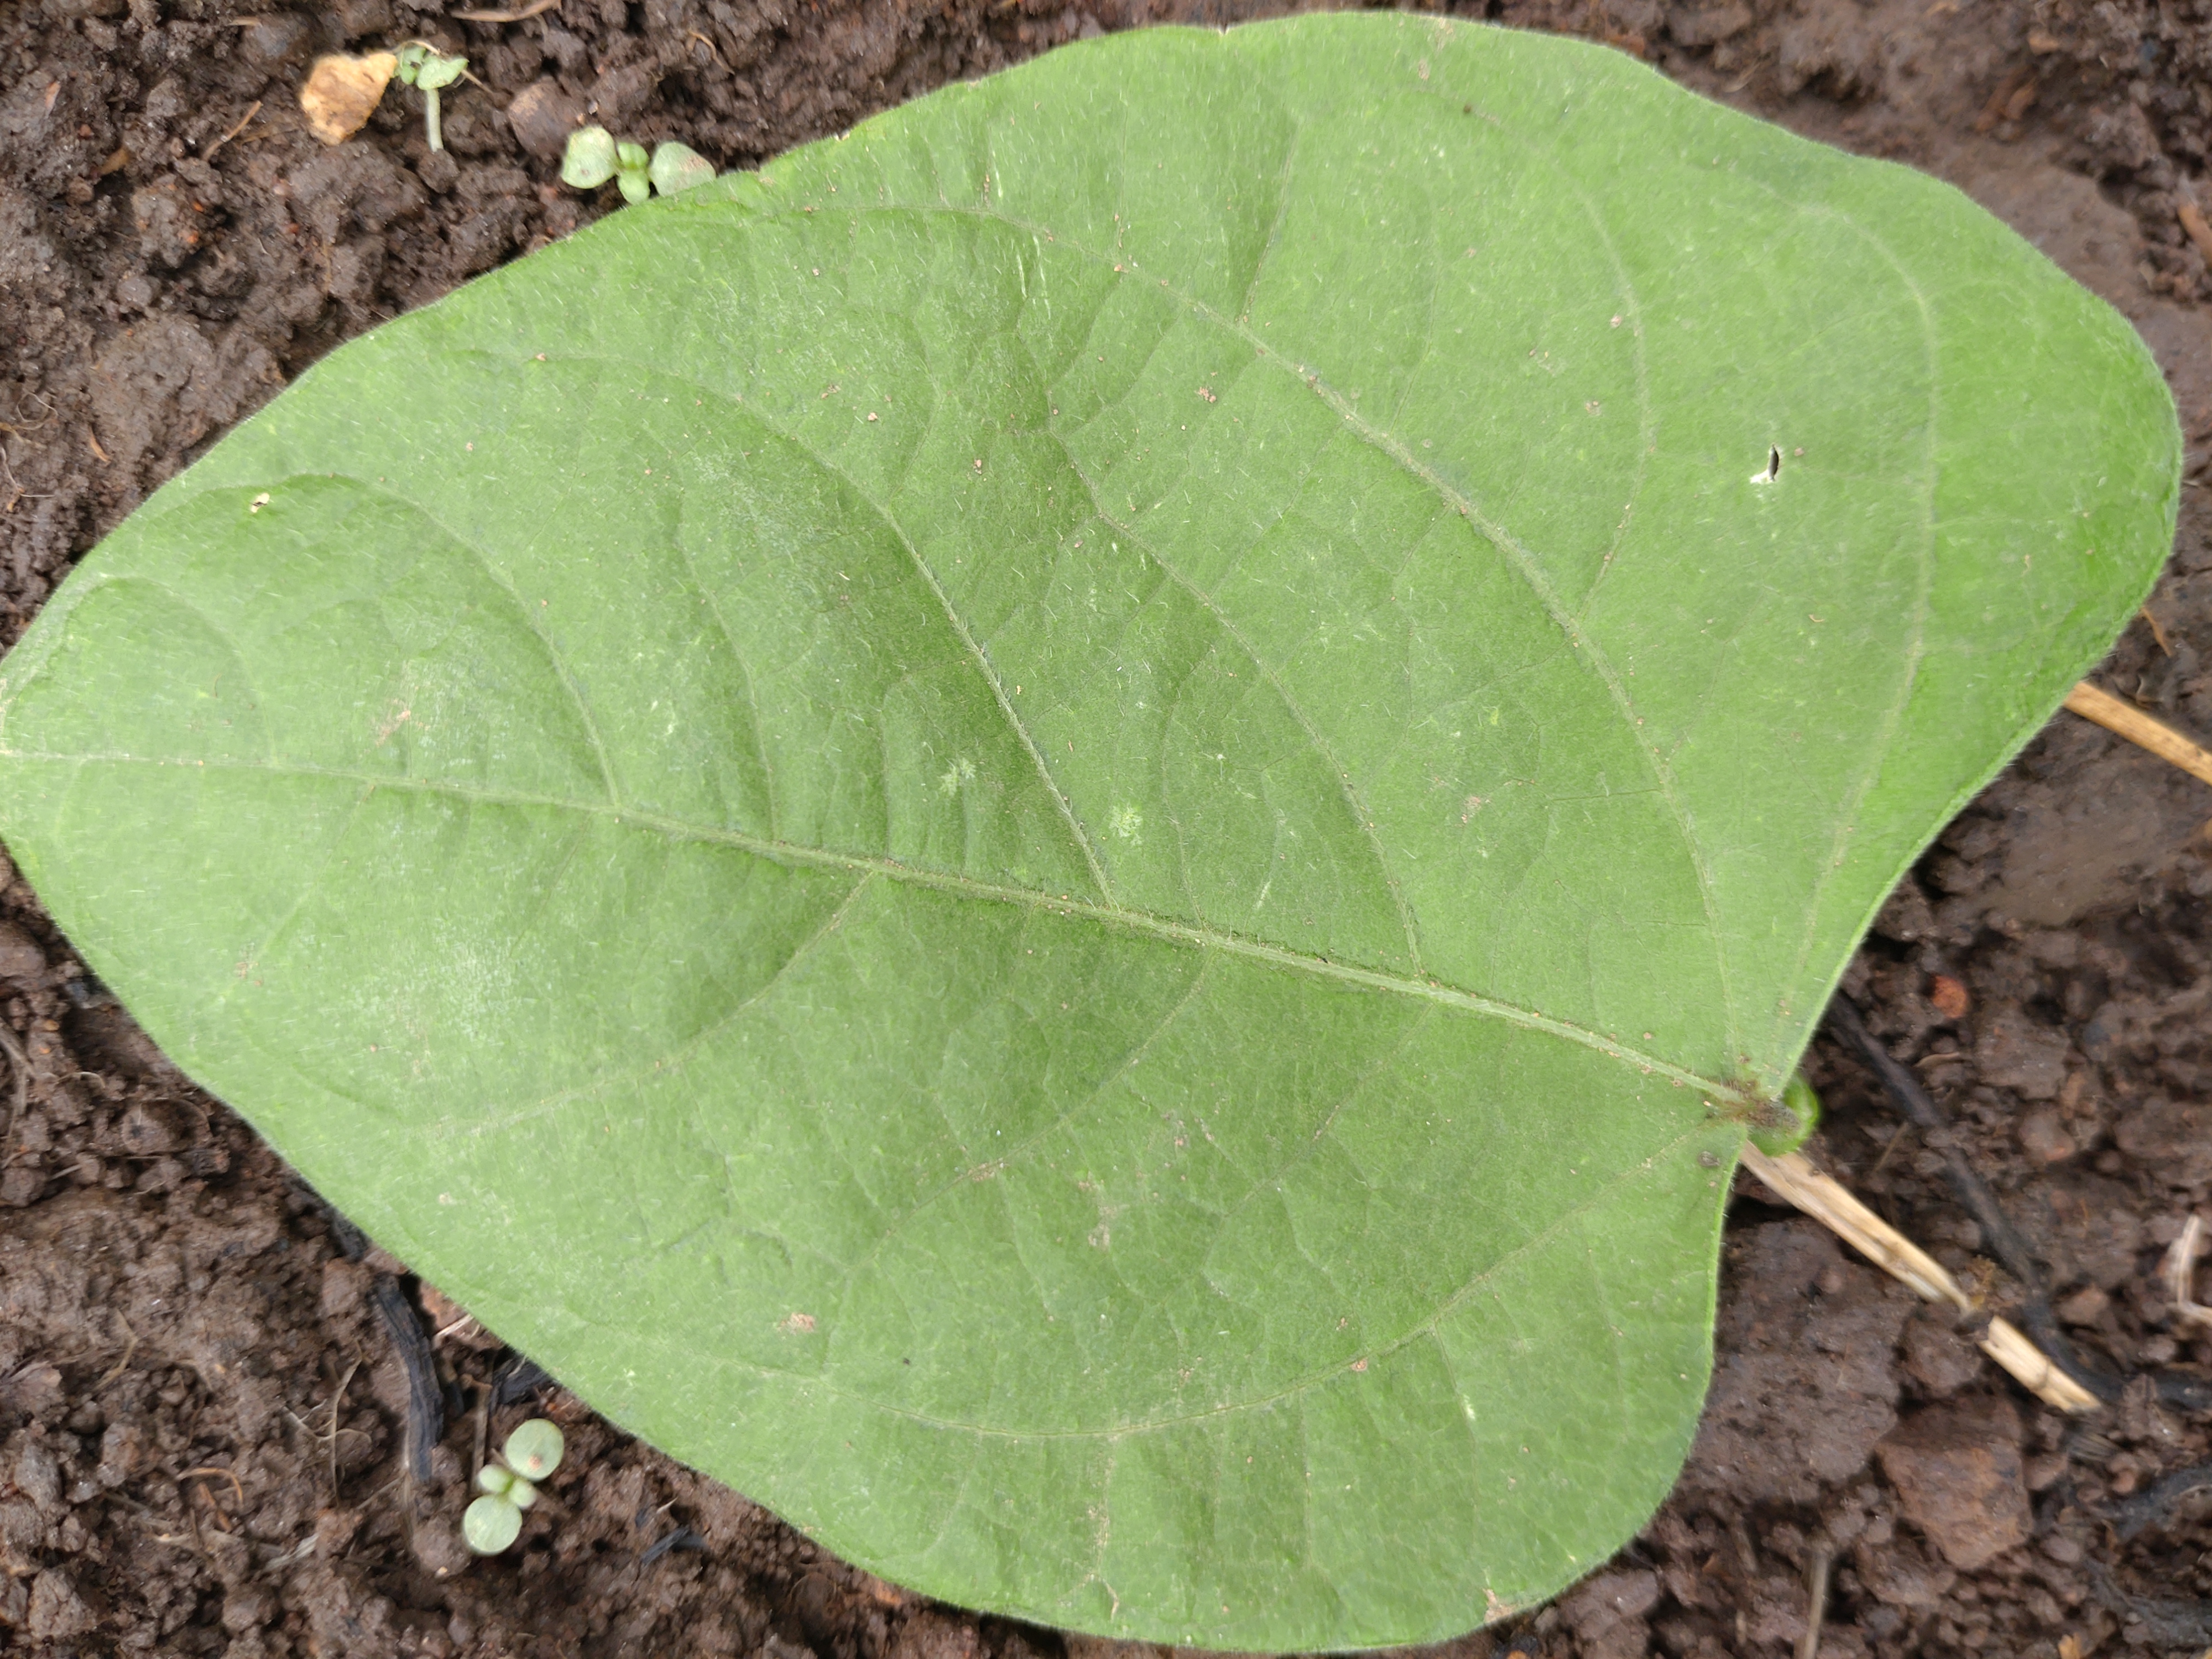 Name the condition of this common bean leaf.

healthy
